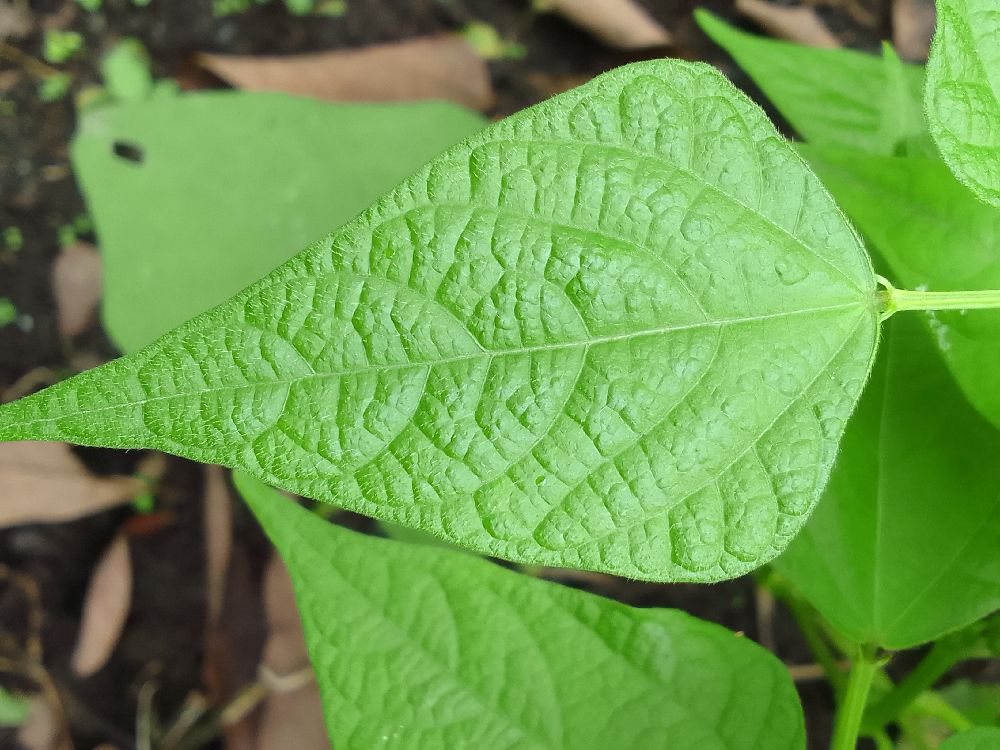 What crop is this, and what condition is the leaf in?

common bean, healthy
